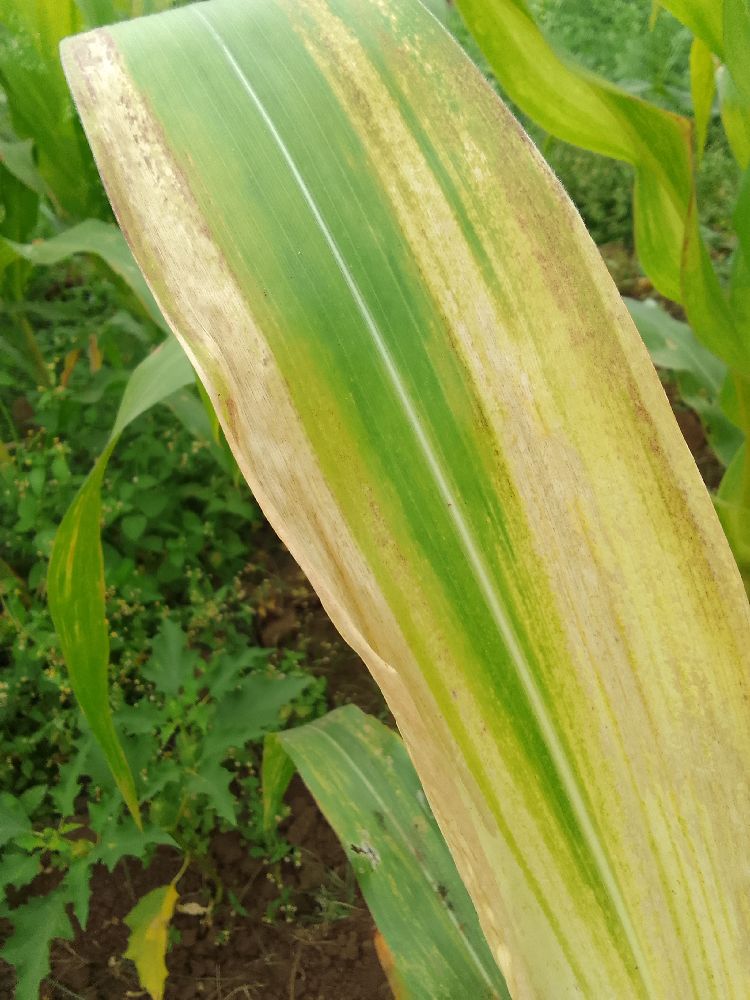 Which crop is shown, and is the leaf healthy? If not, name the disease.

maize, maize lethal necrosis
